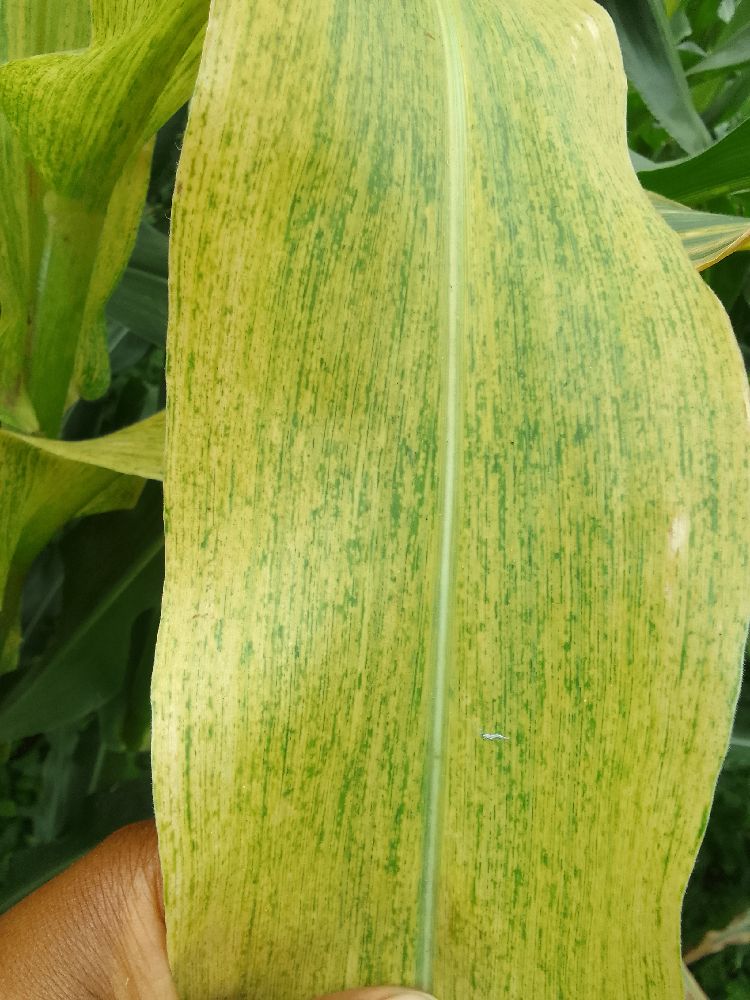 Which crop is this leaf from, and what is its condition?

maize, maize lethal necrosis
